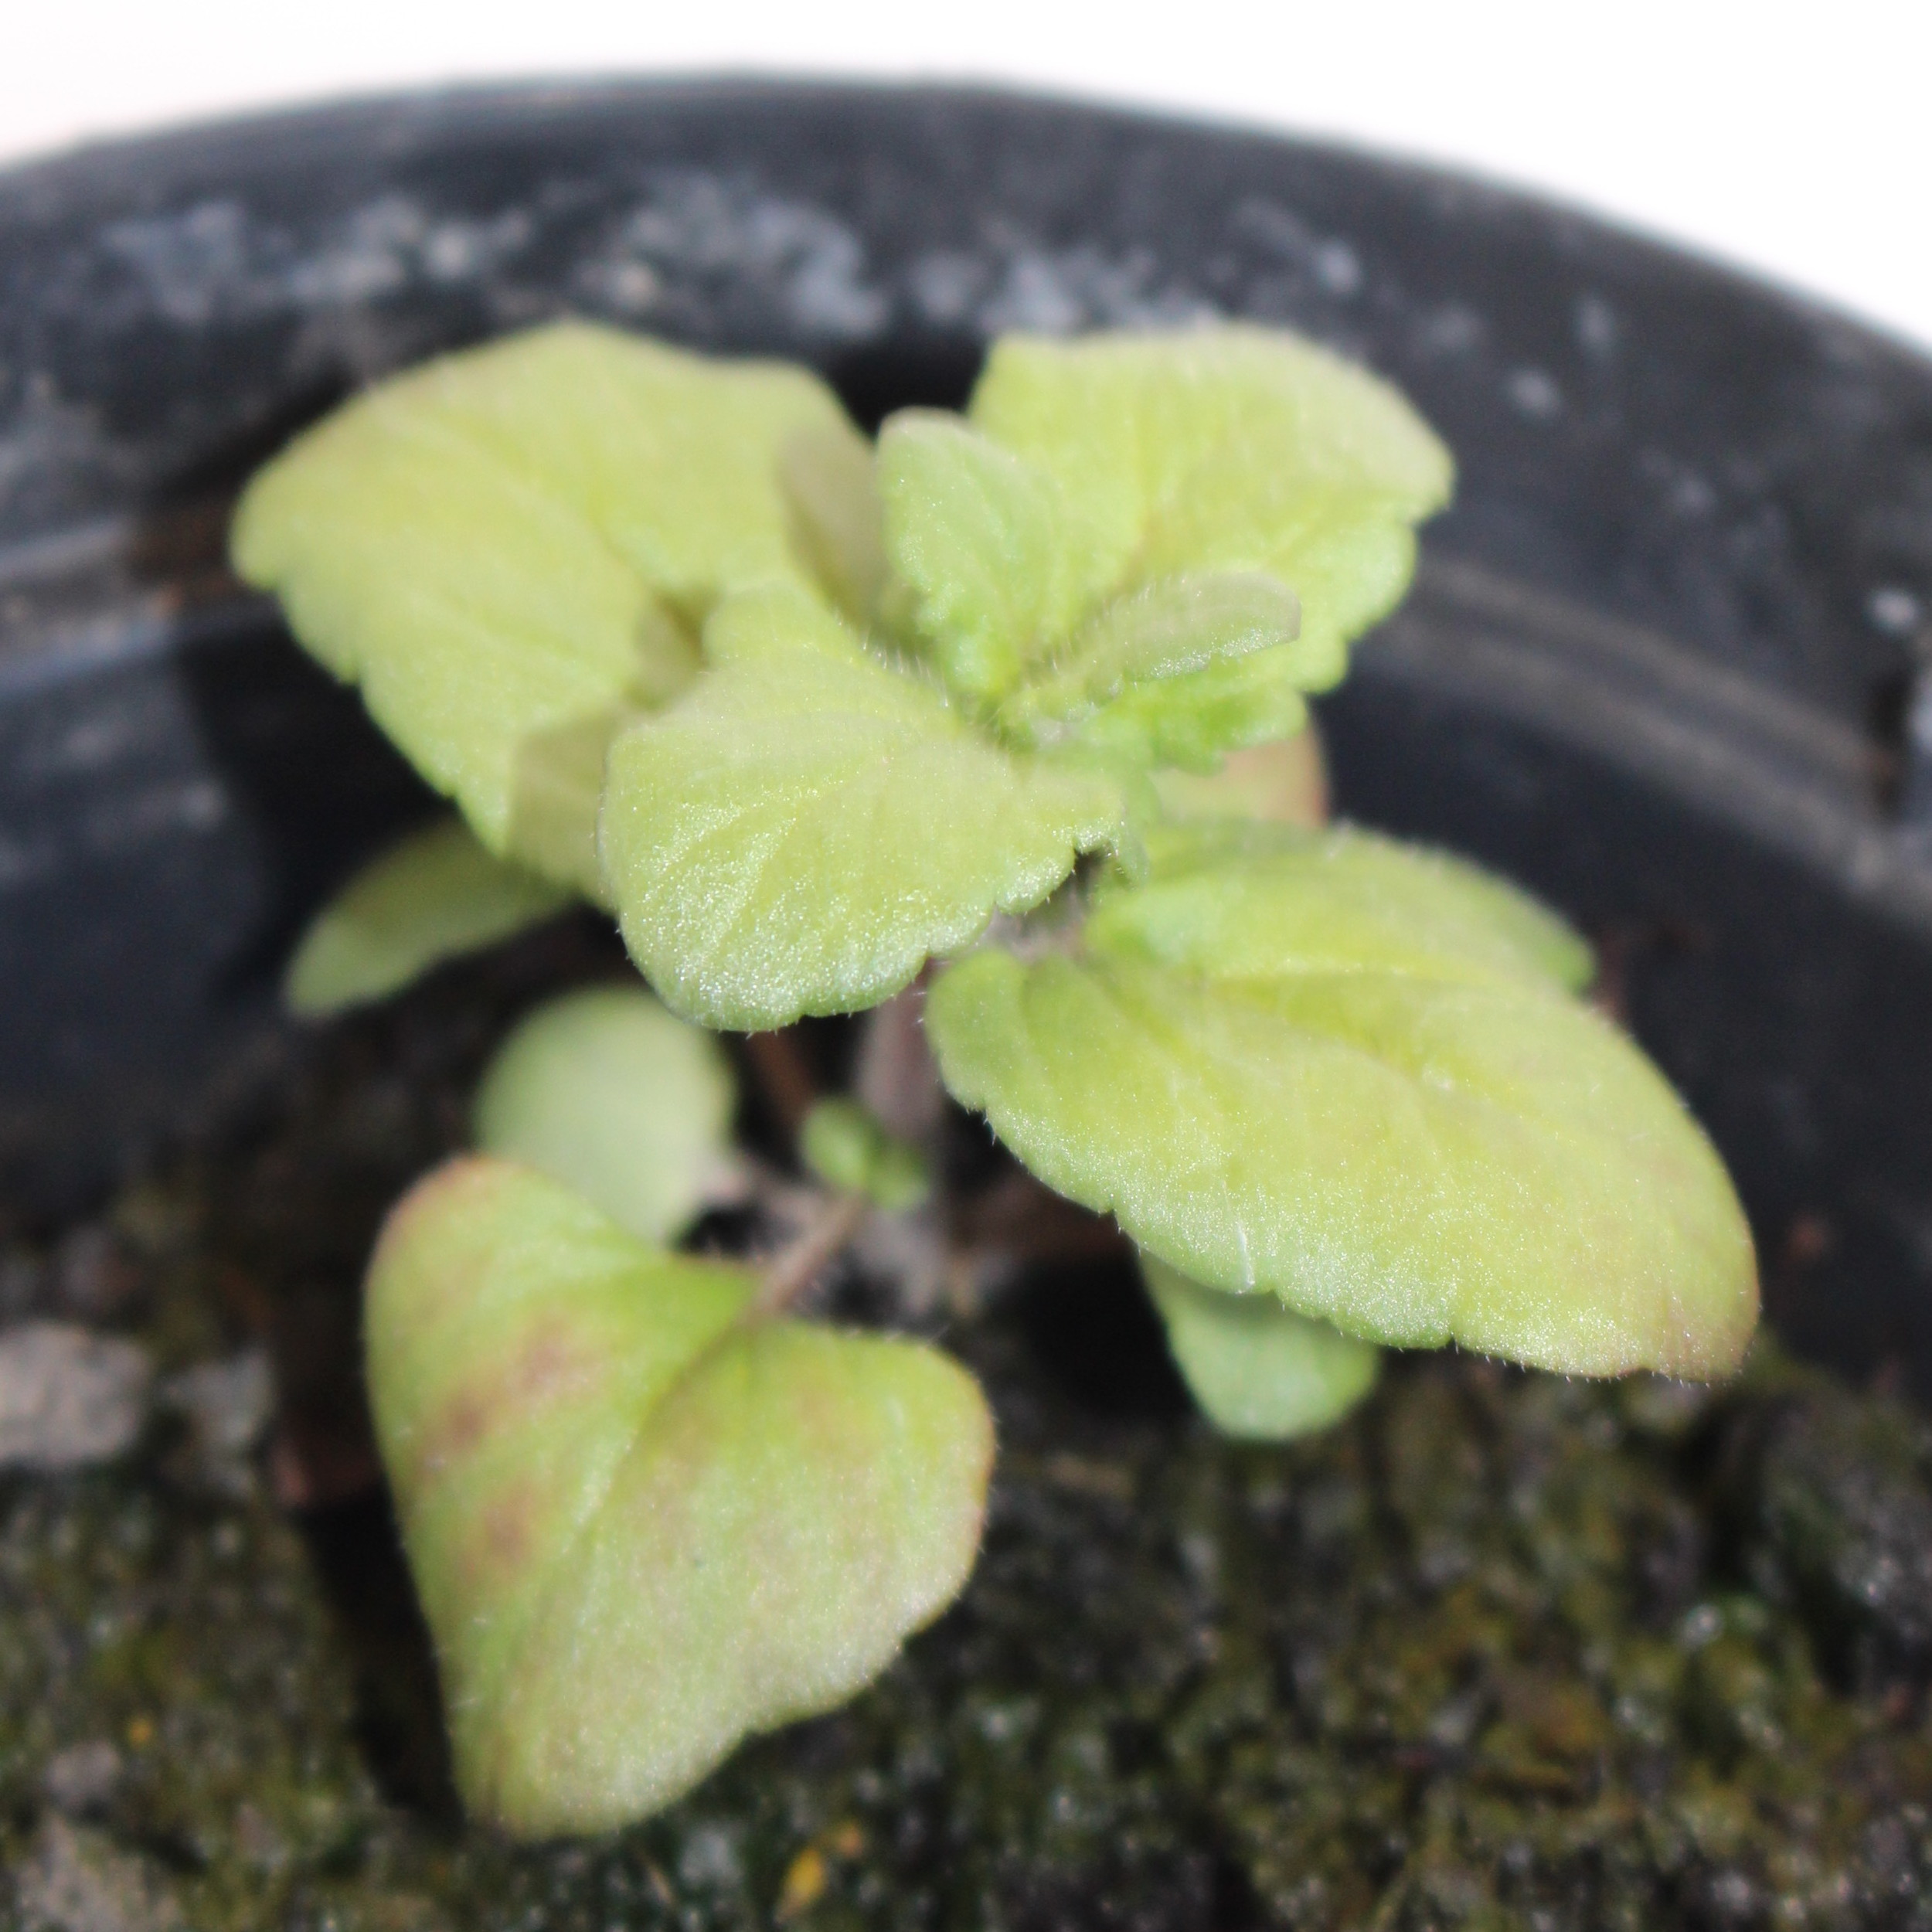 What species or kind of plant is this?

Veronica persica
